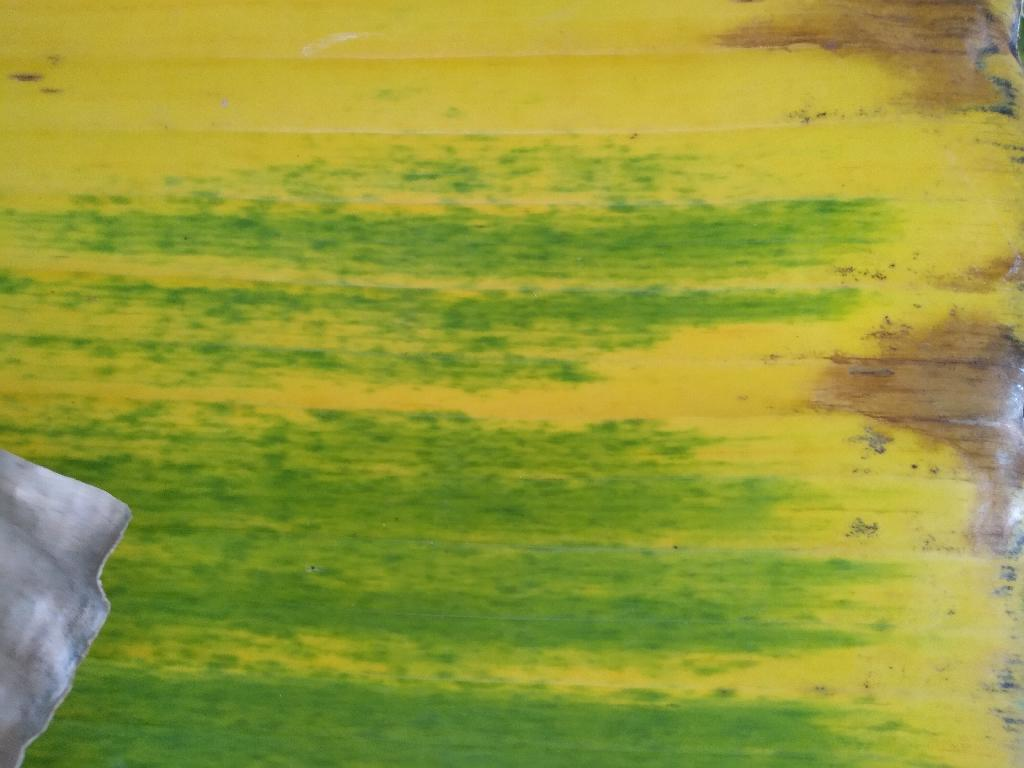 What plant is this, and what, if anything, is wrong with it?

banana, fusarium wilt race 1
